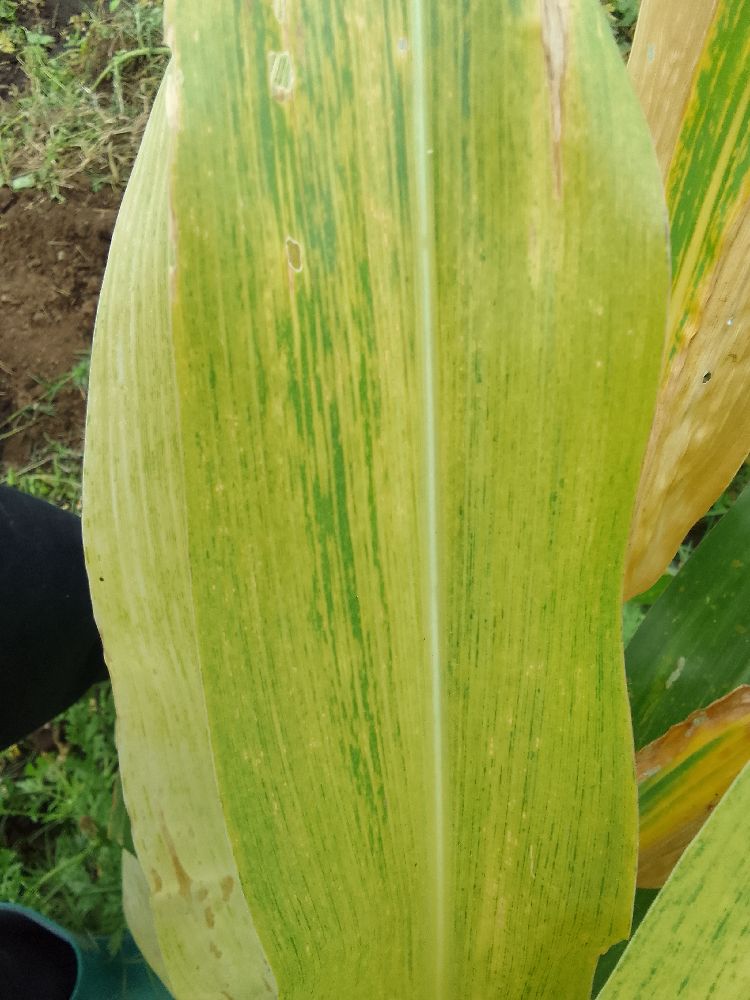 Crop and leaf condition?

maize, maize lethal necrosis
